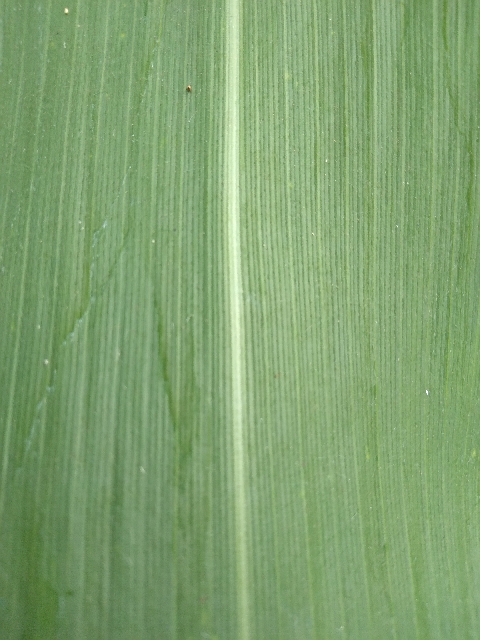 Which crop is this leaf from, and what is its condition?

maize, healthy
